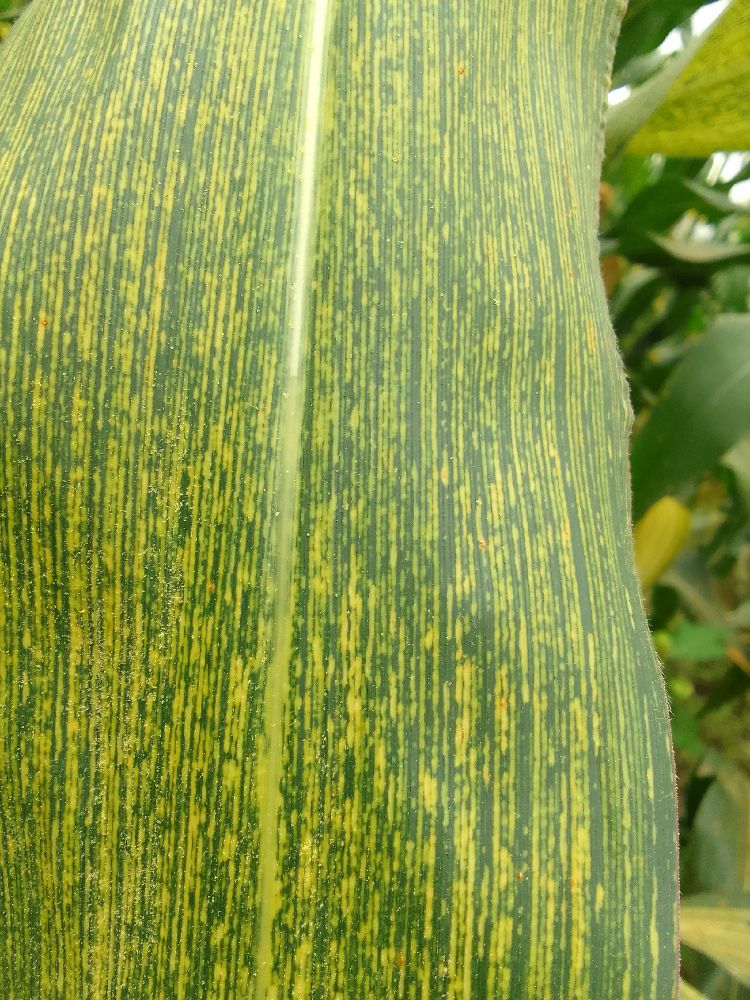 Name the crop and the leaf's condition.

maize, maize streak virus
